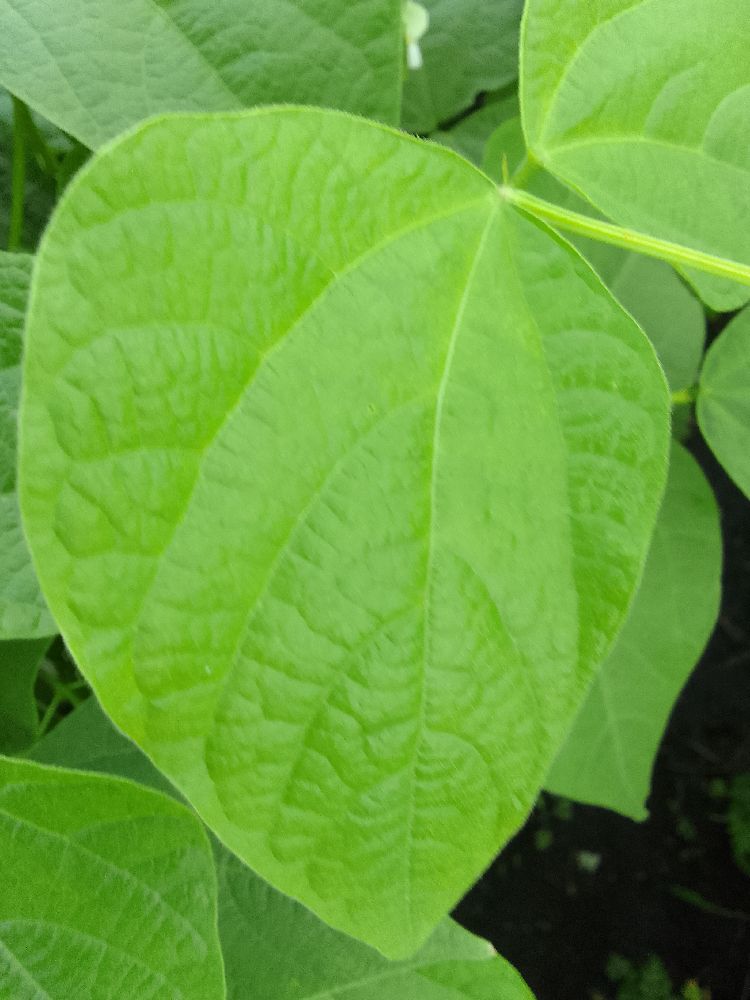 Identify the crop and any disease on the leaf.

common bean, healthy
